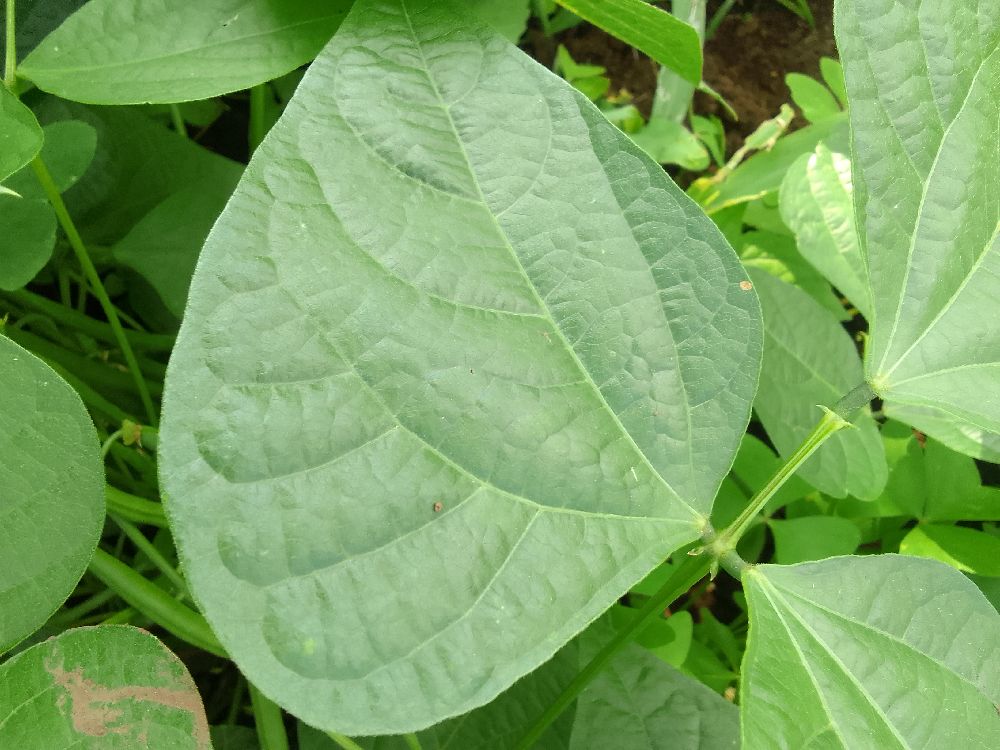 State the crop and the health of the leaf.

common bean, healthy
